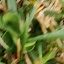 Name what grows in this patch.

grass
